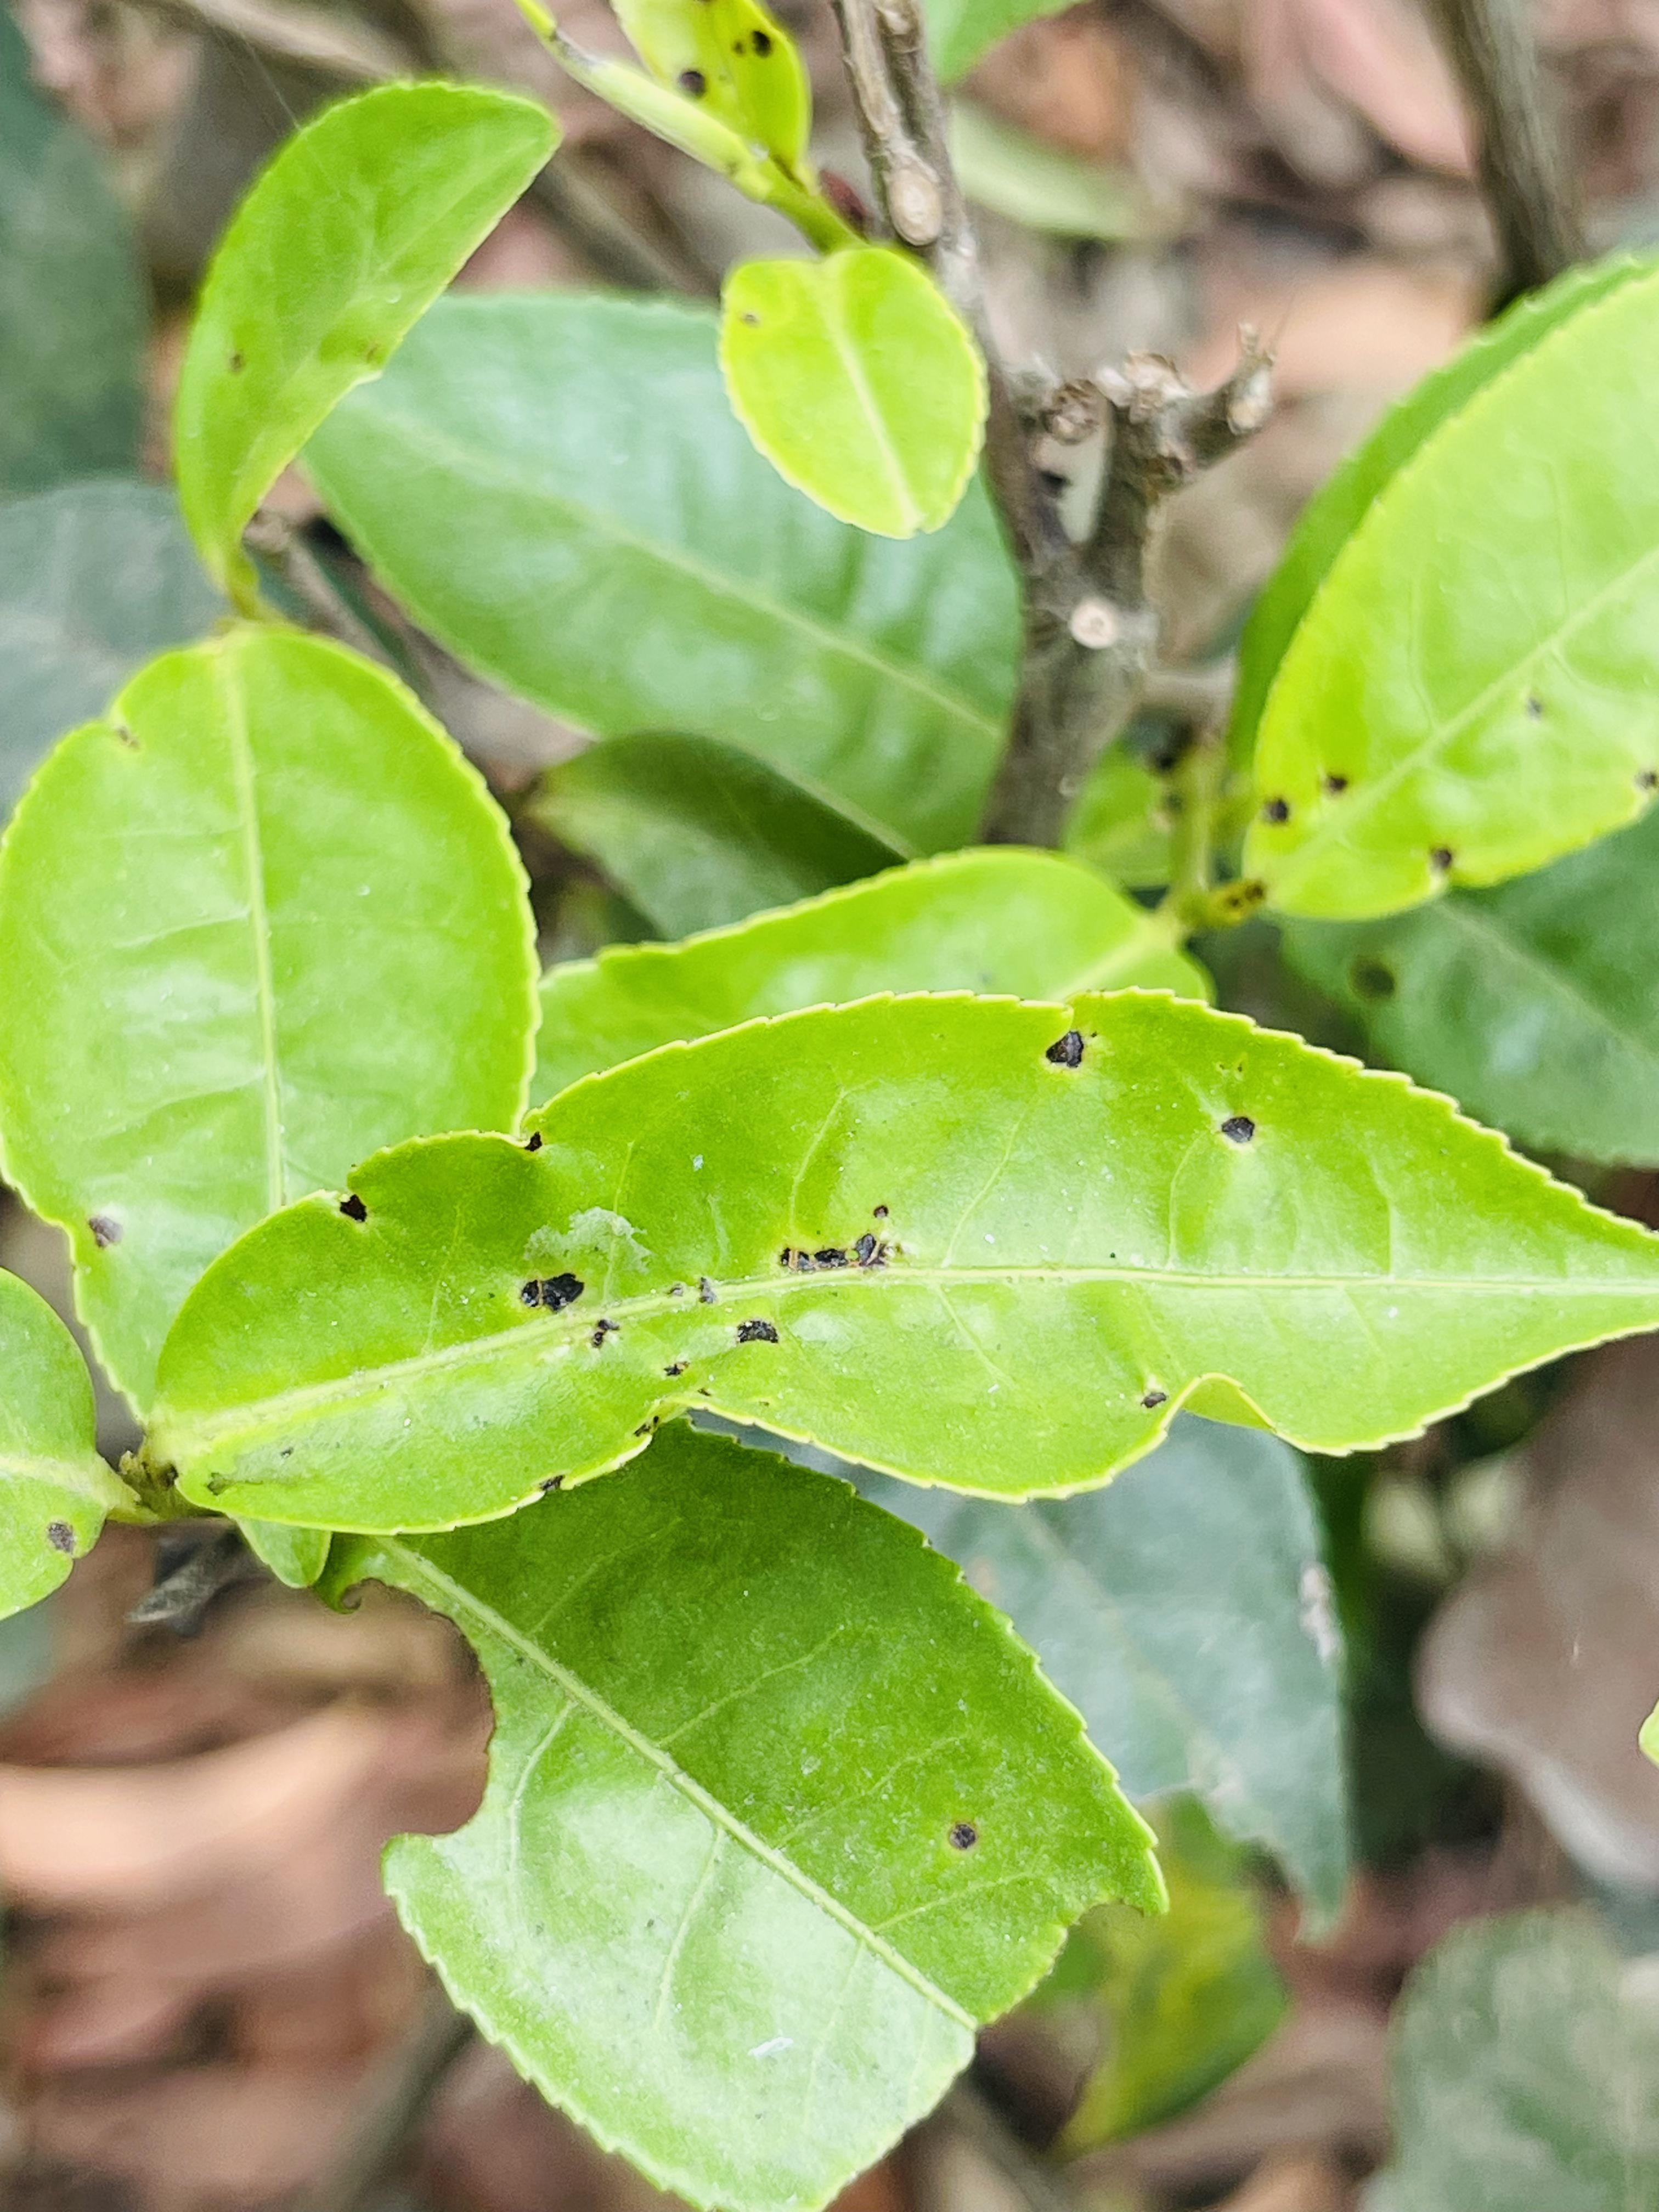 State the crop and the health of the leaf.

tea, helopeltis
